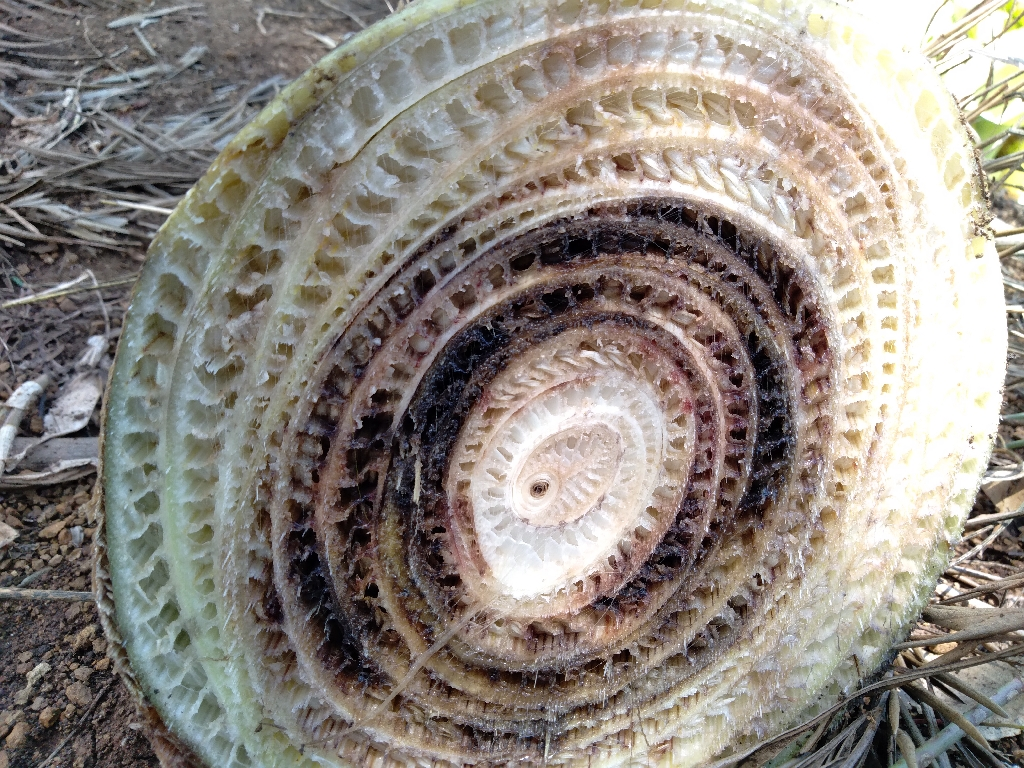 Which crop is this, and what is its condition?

banana, fusarium wilt race 1
